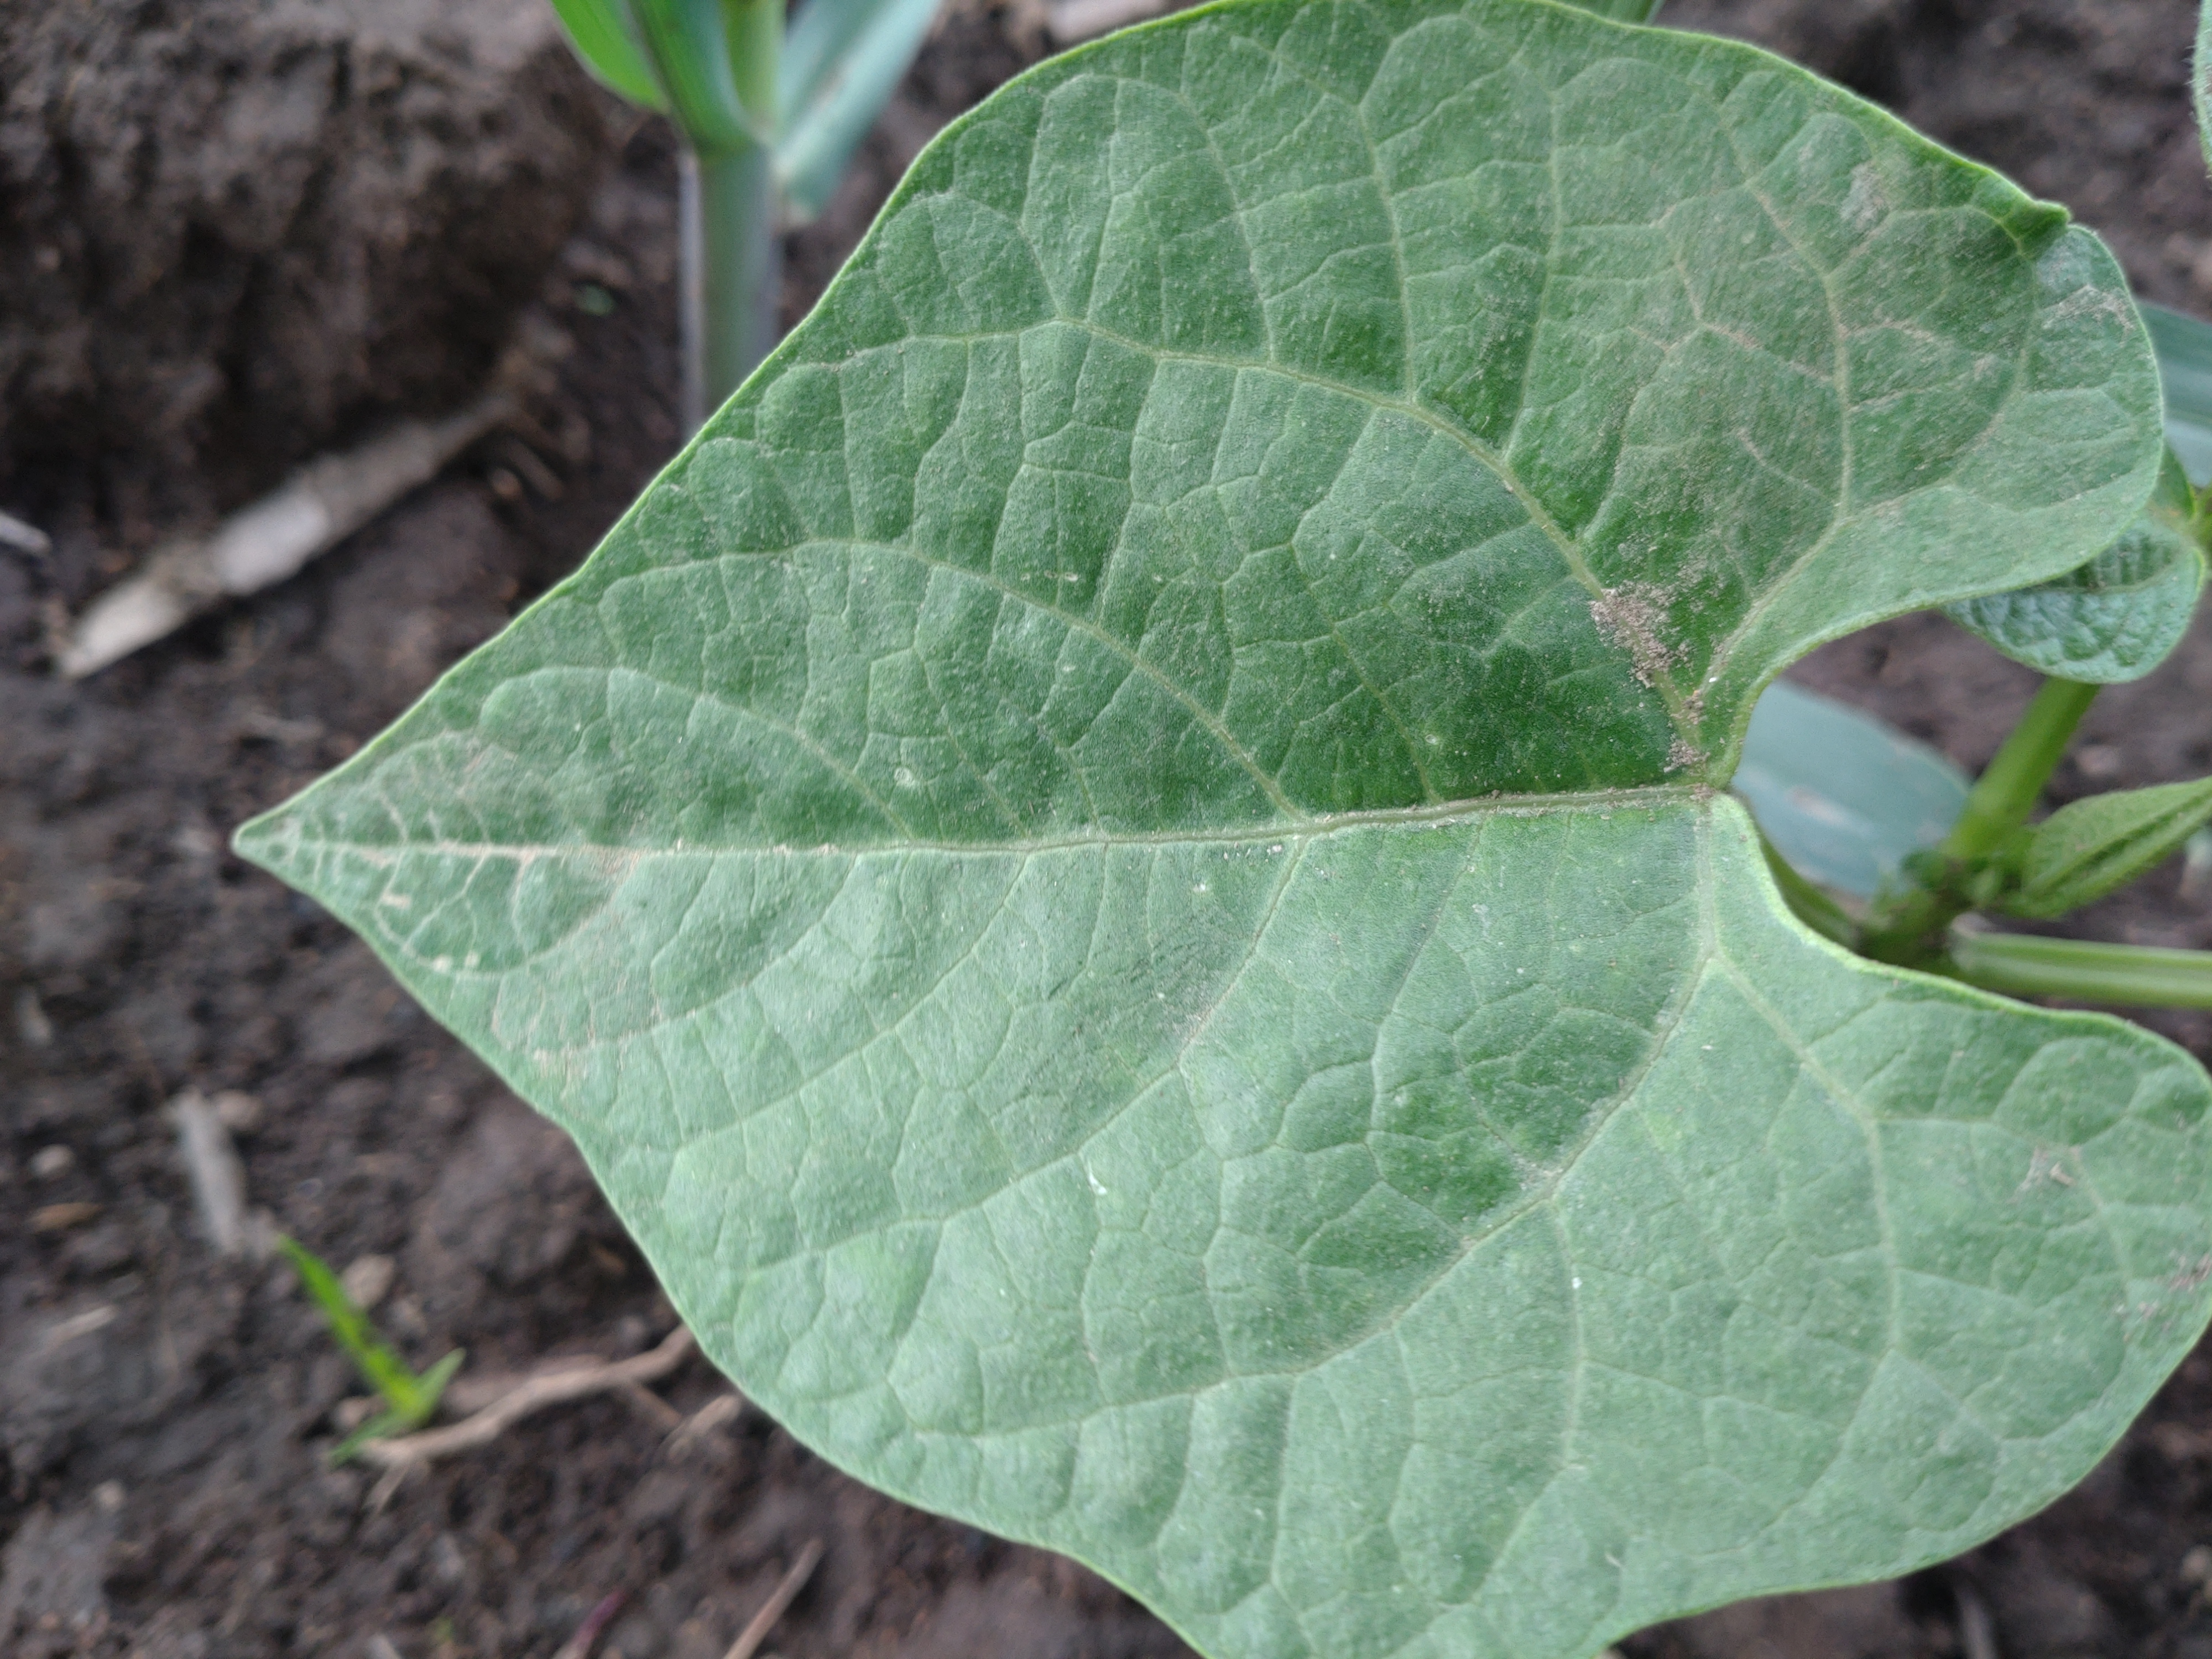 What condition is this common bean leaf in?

healthy
